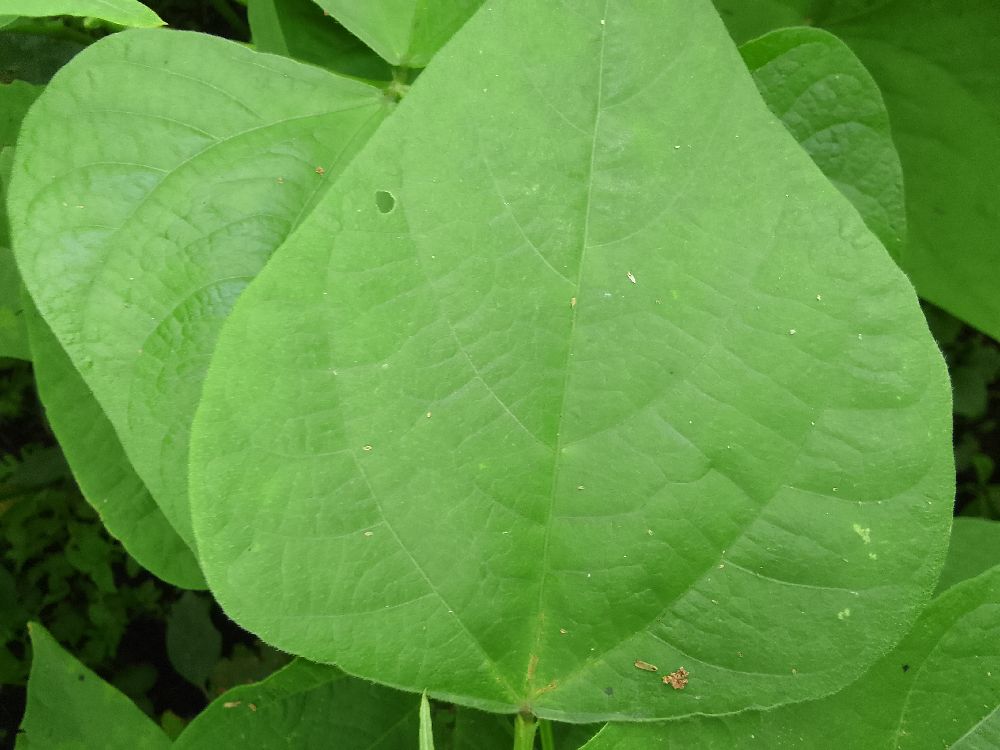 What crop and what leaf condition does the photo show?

common bean, healthy
